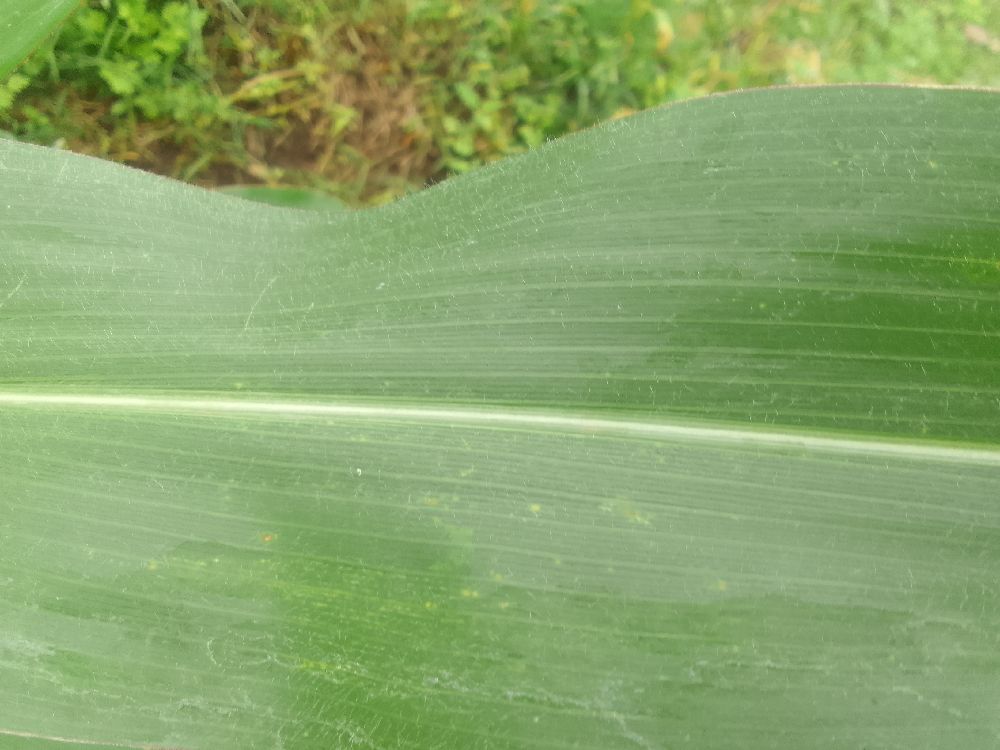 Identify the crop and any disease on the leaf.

maize, healthy
